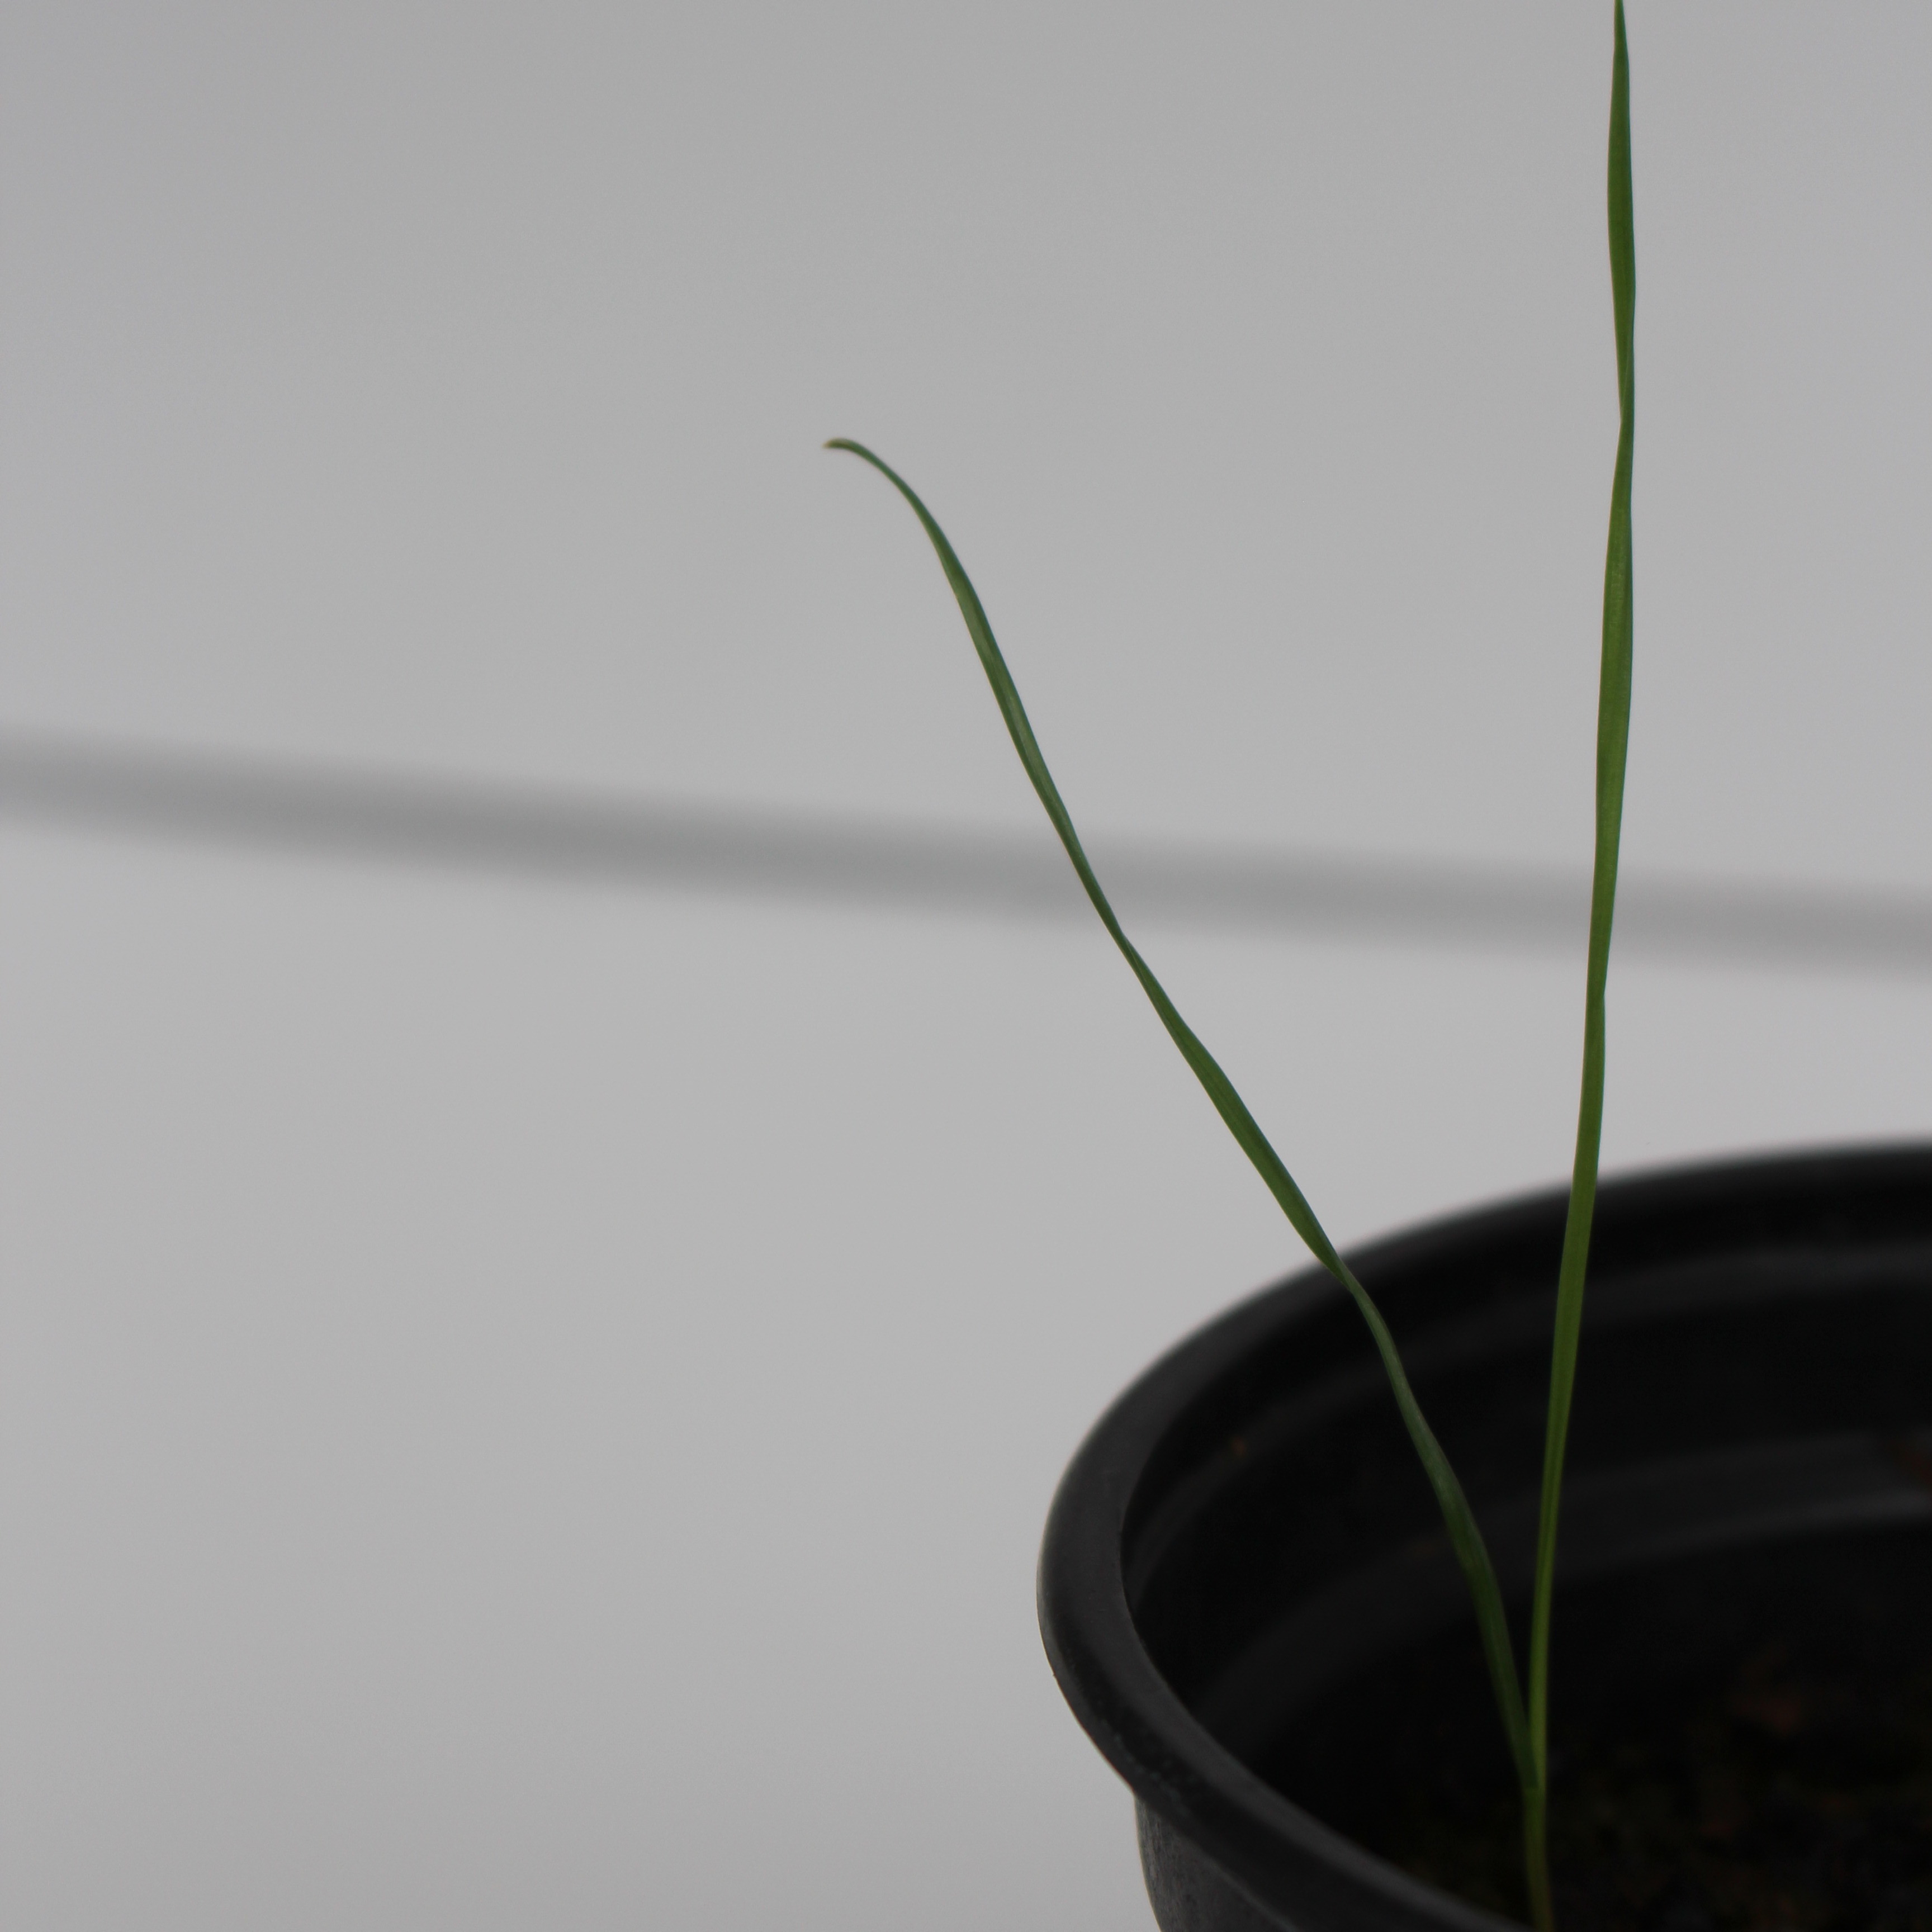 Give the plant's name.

Lolium multiflorum
